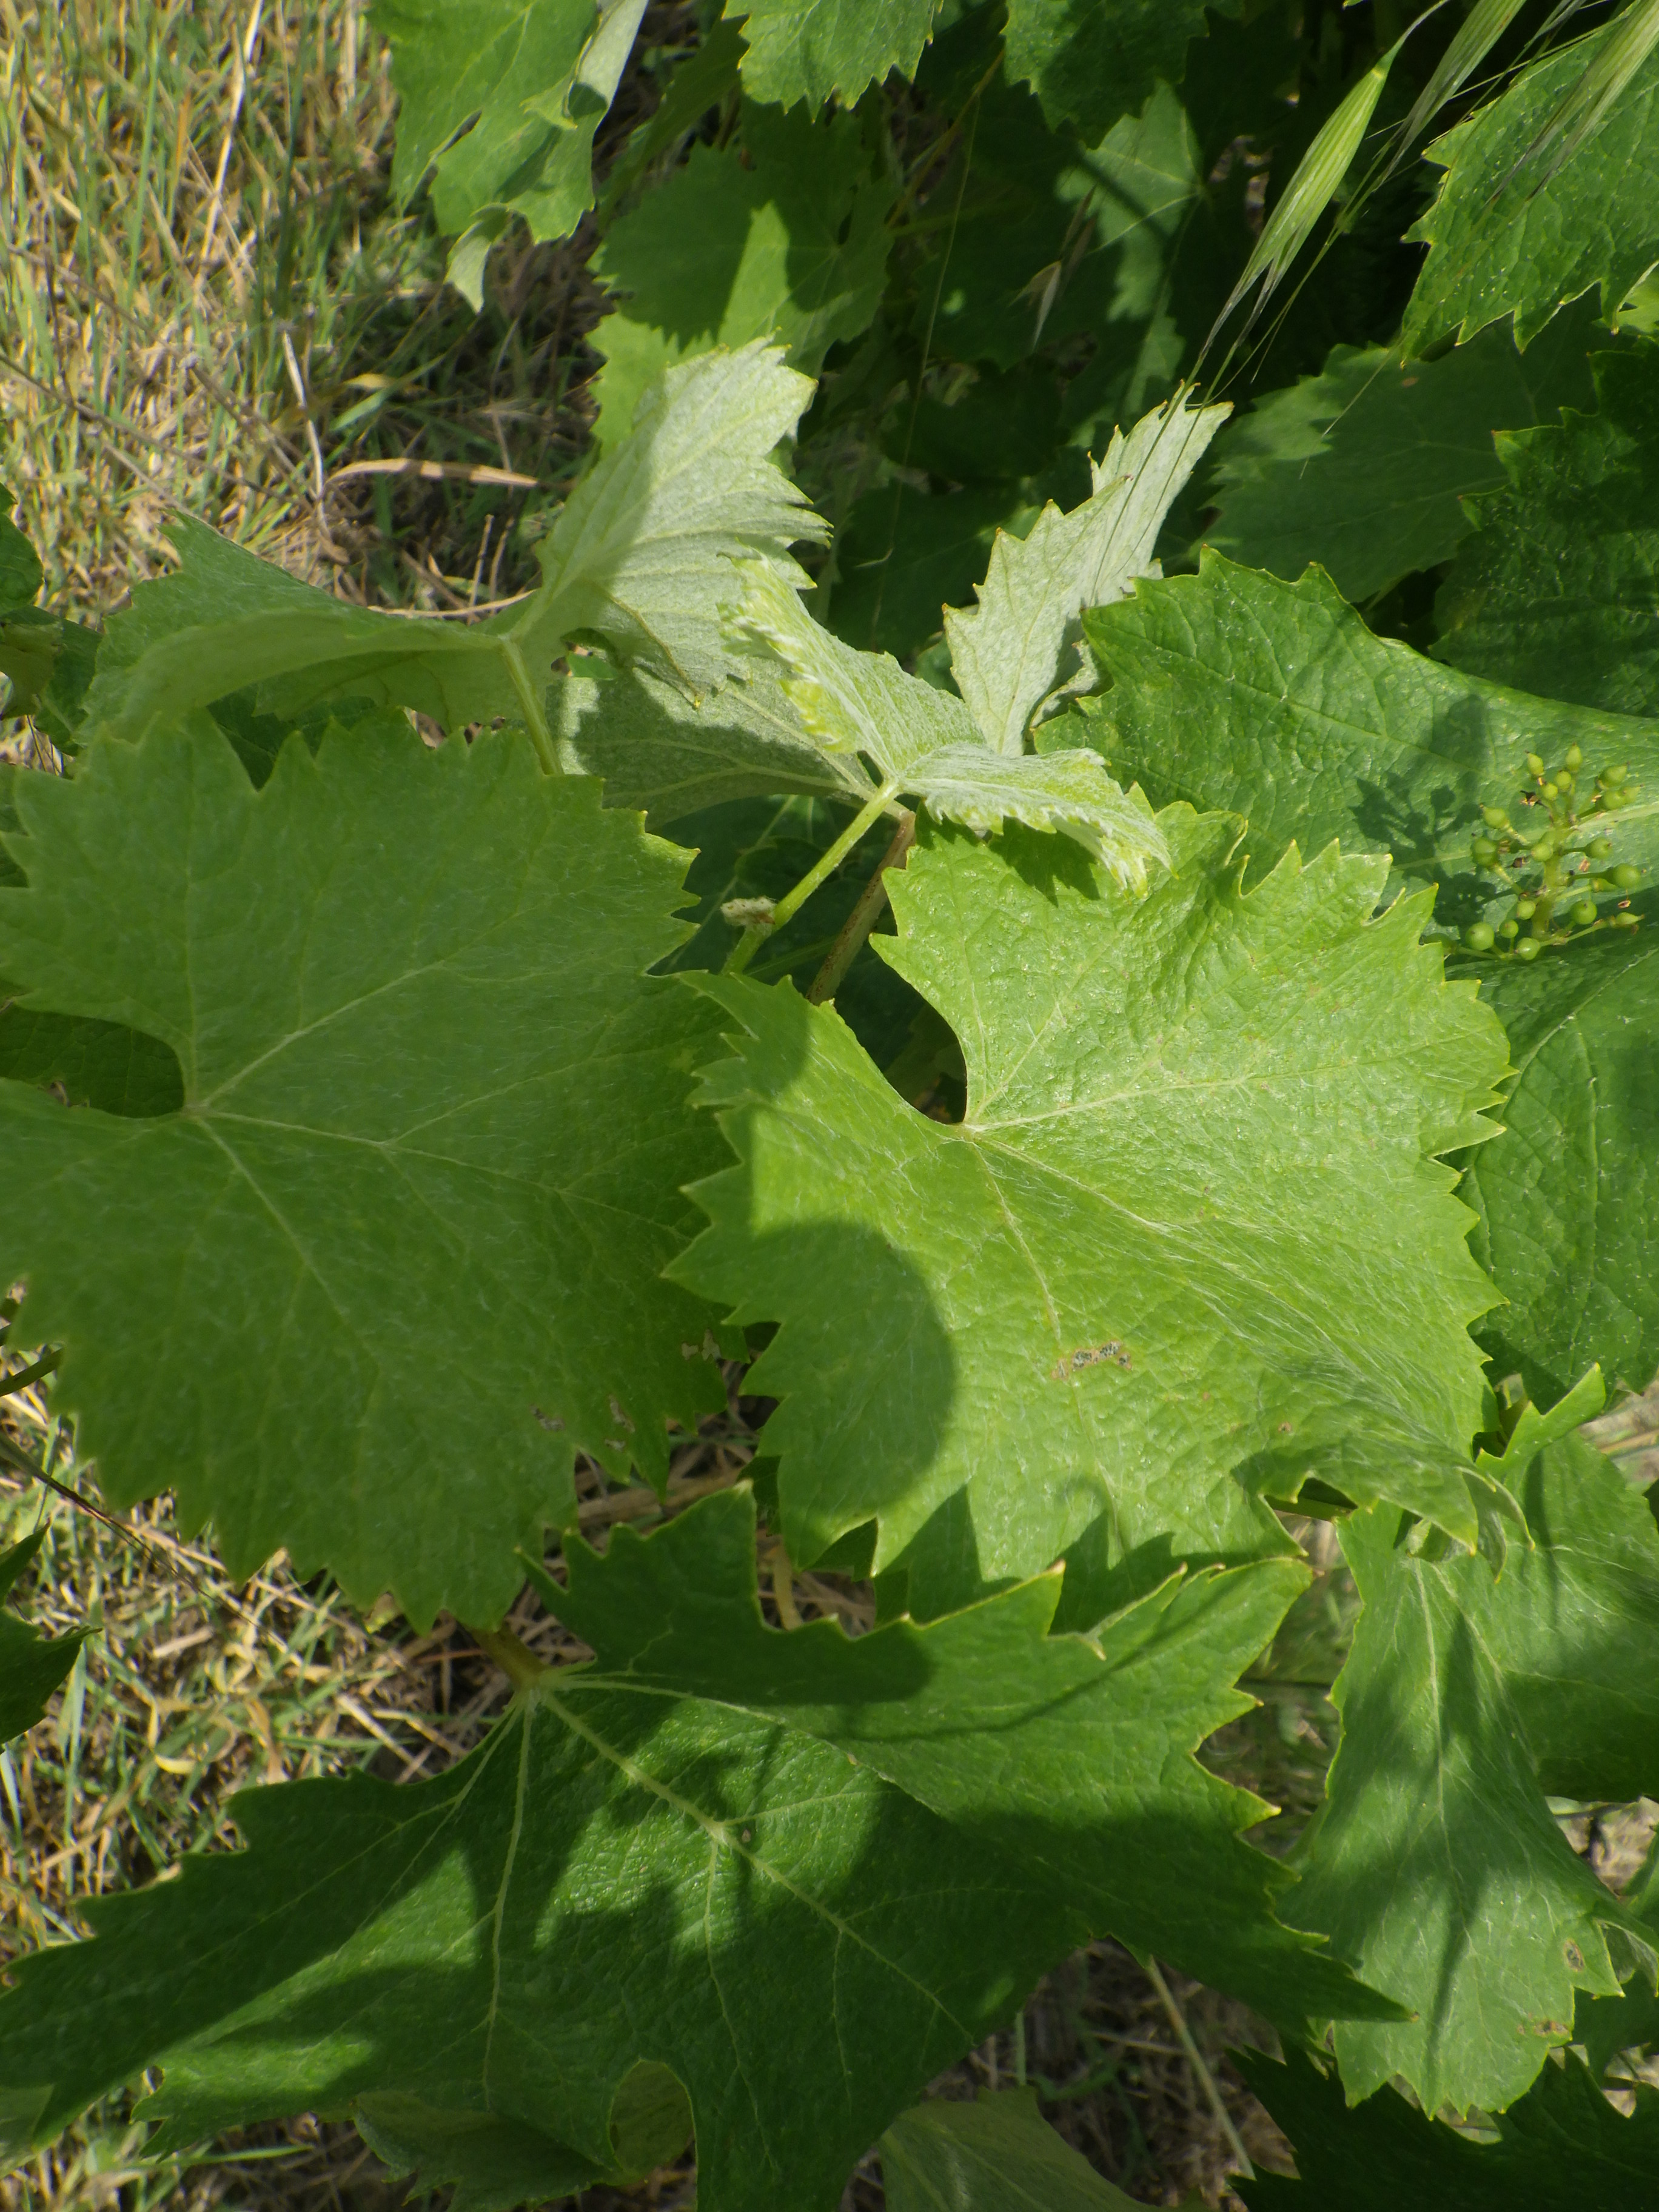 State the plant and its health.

grapevine, phytophagous
